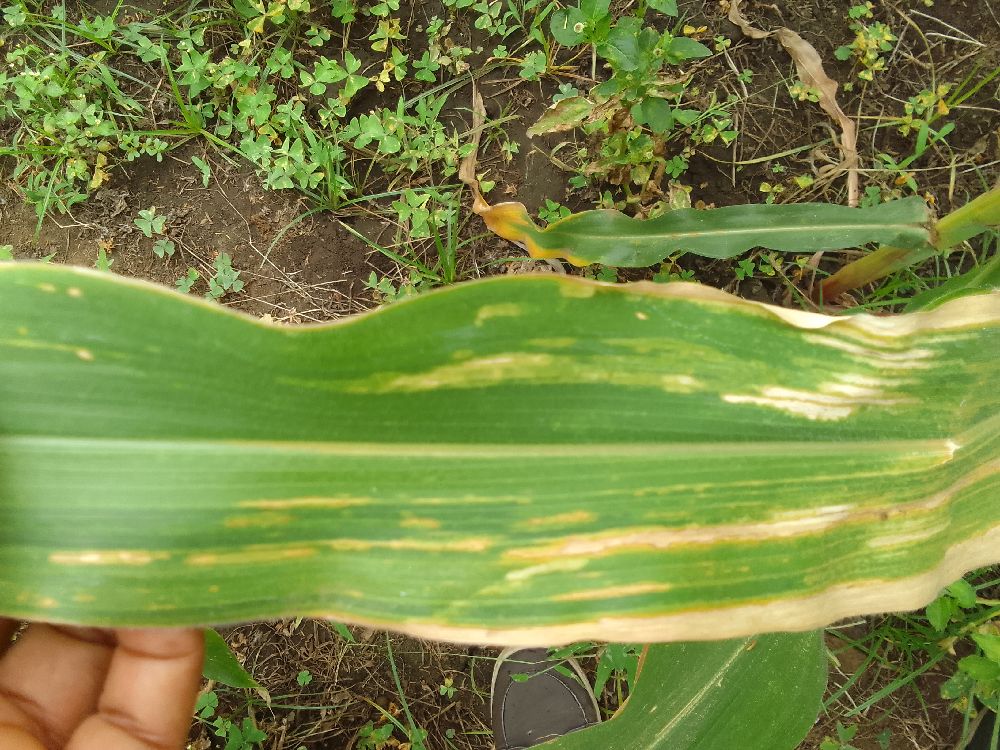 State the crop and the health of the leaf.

maize, maize lethal necrosis
